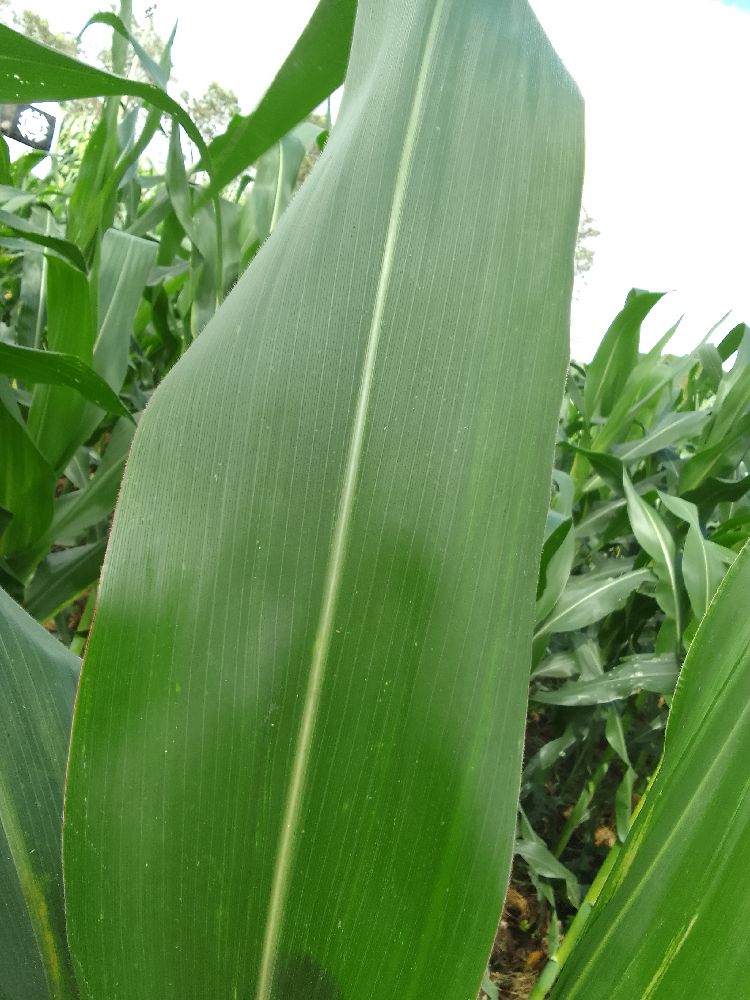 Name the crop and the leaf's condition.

maize, healthy
